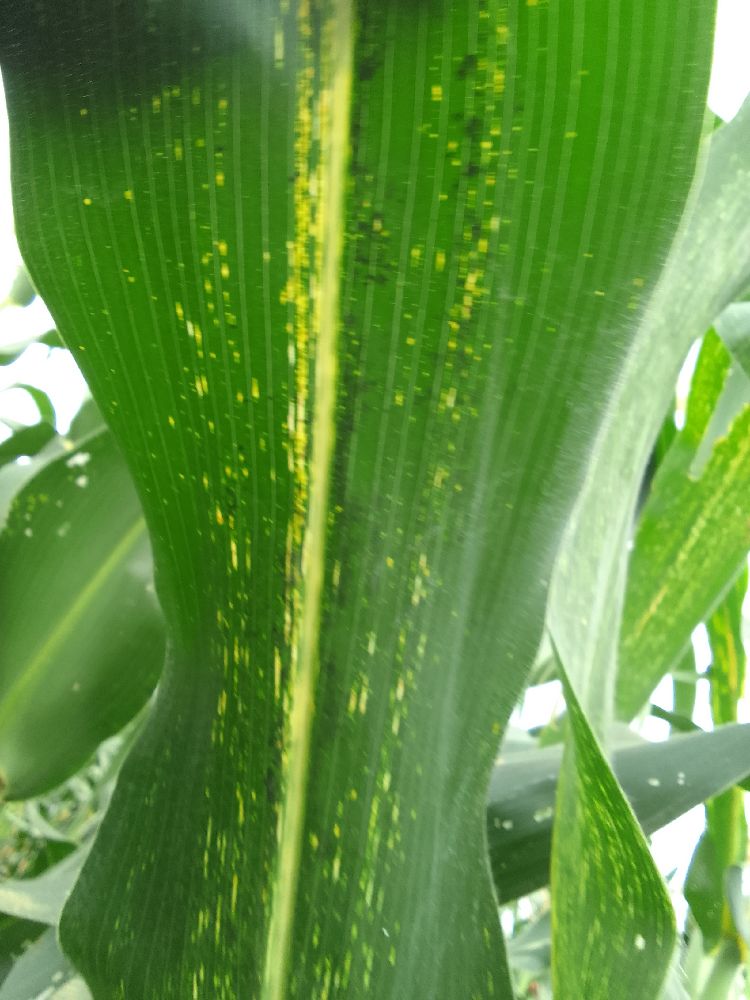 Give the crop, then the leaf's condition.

maize, maize streak virus
